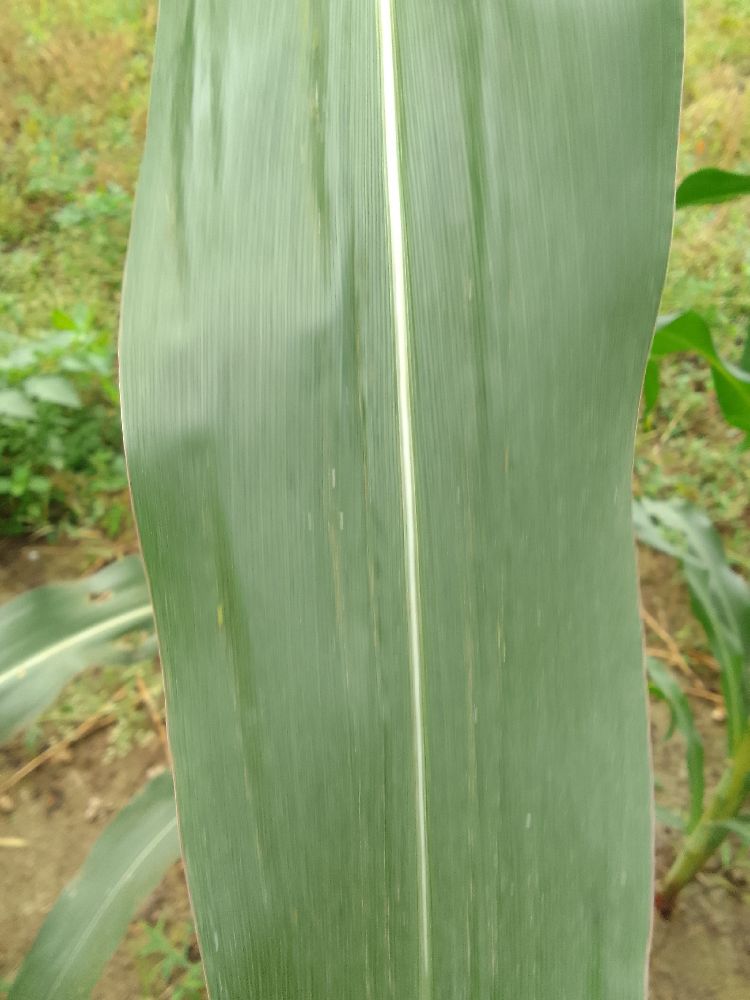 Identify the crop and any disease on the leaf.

maize, healthy
